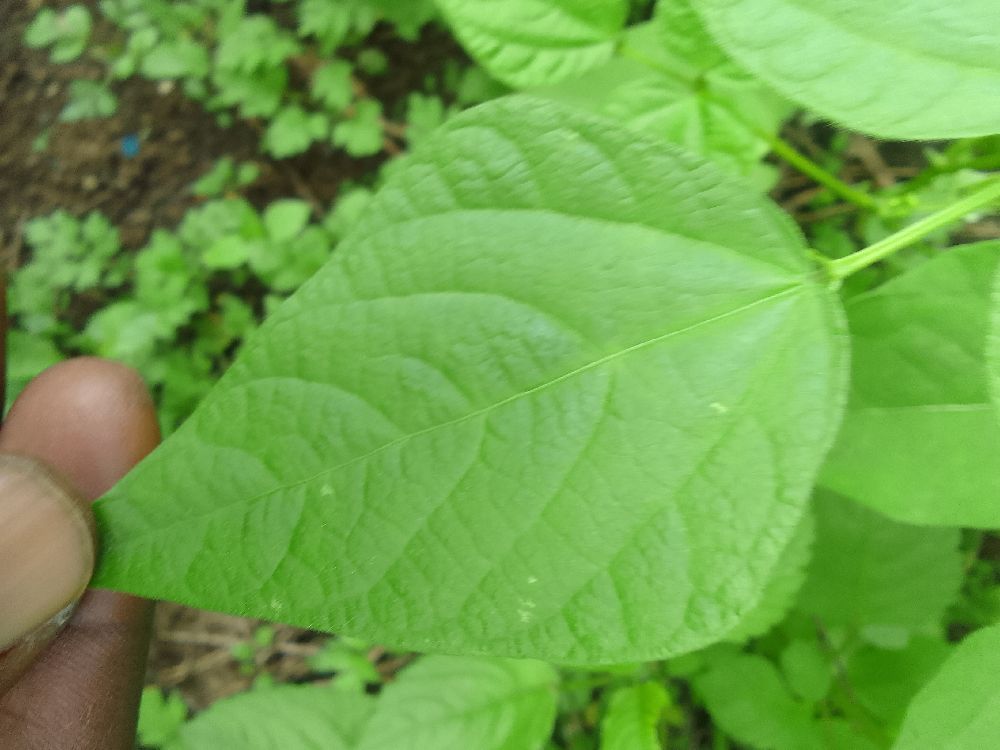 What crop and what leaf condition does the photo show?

common bean, healthy
